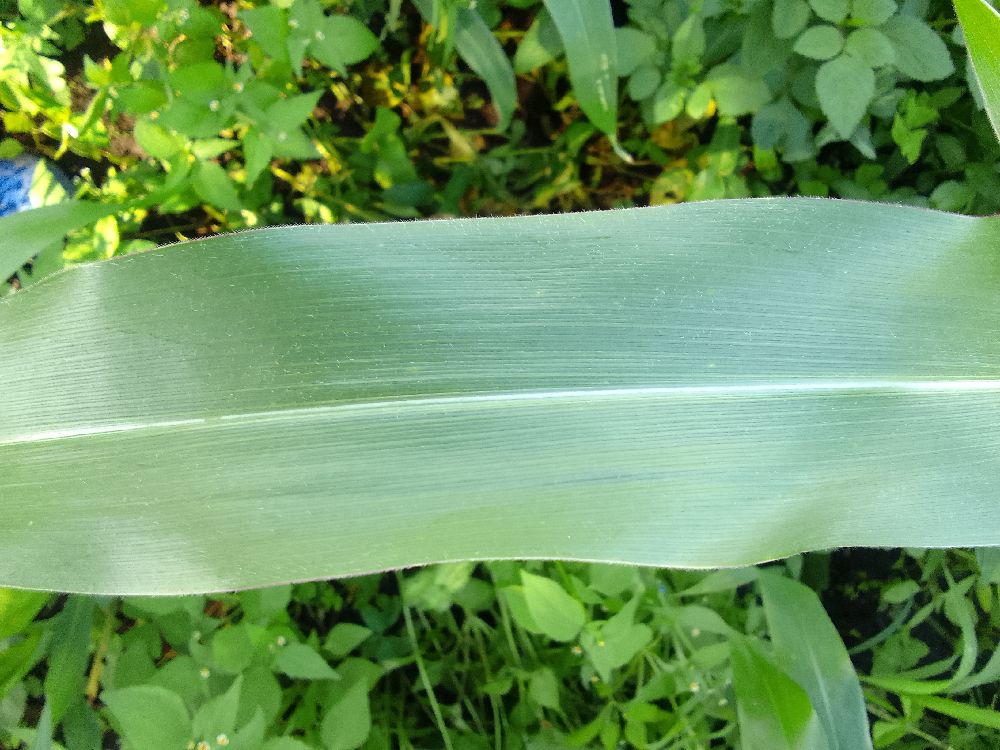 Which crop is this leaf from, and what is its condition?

maize, healthy
